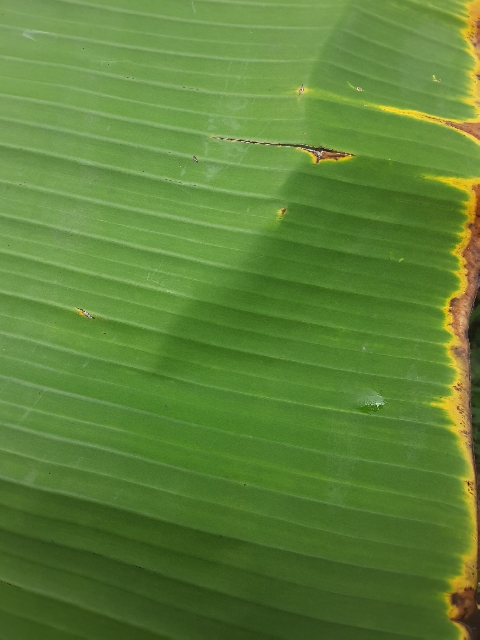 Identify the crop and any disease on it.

banana, fusarium wilt race 1
